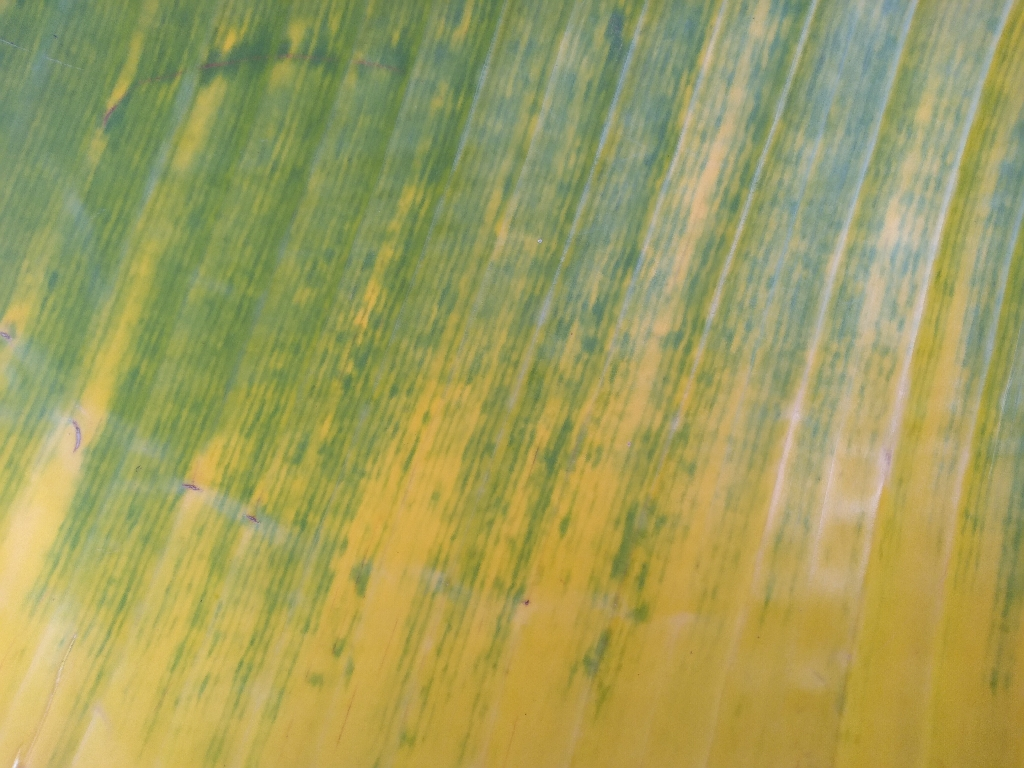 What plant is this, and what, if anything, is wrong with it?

banana, fusarium wilt race 1
